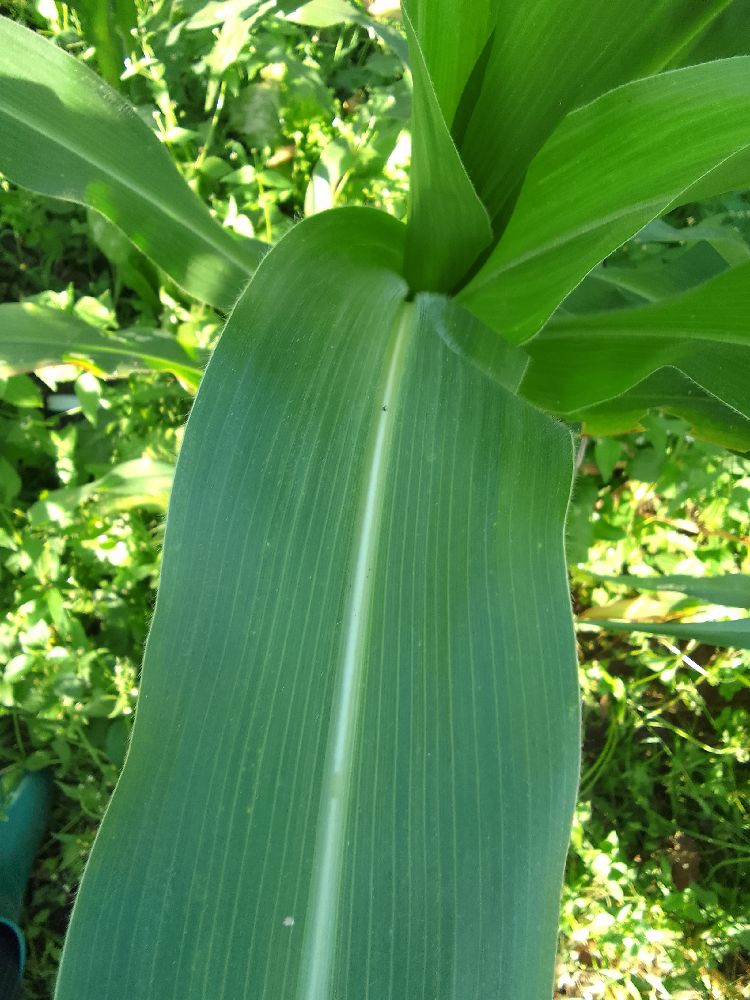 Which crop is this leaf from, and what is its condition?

maize, healthy
